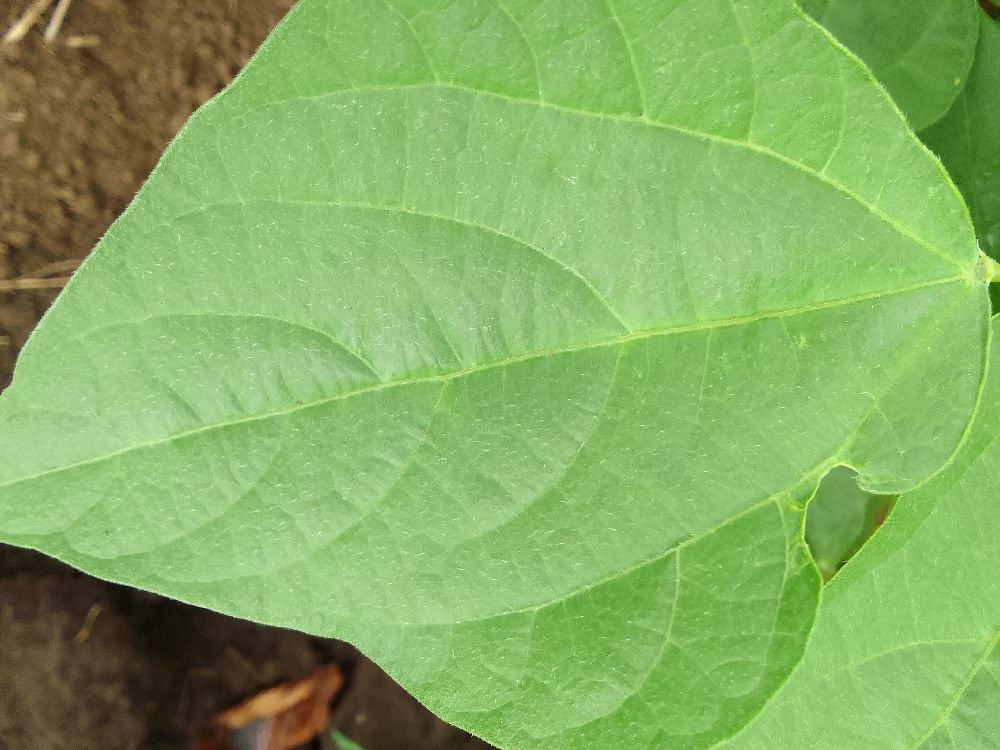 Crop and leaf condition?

common bean, healthy
